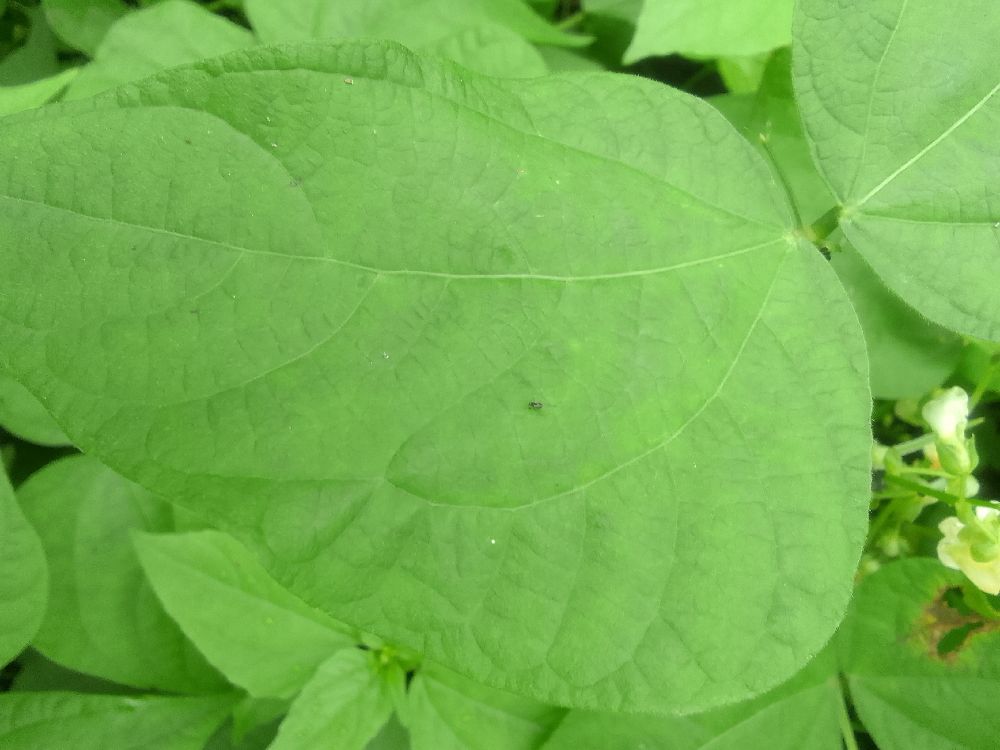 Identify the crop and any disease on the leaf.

common bean, healthy
